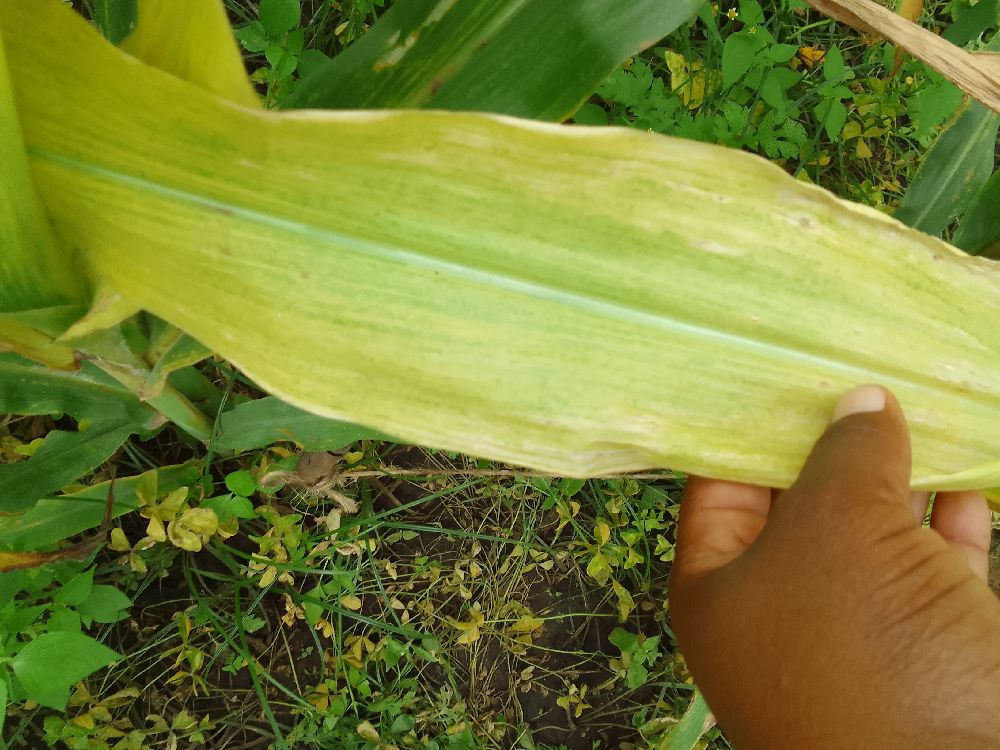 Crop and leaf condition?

maize, maize lethal necrosis
